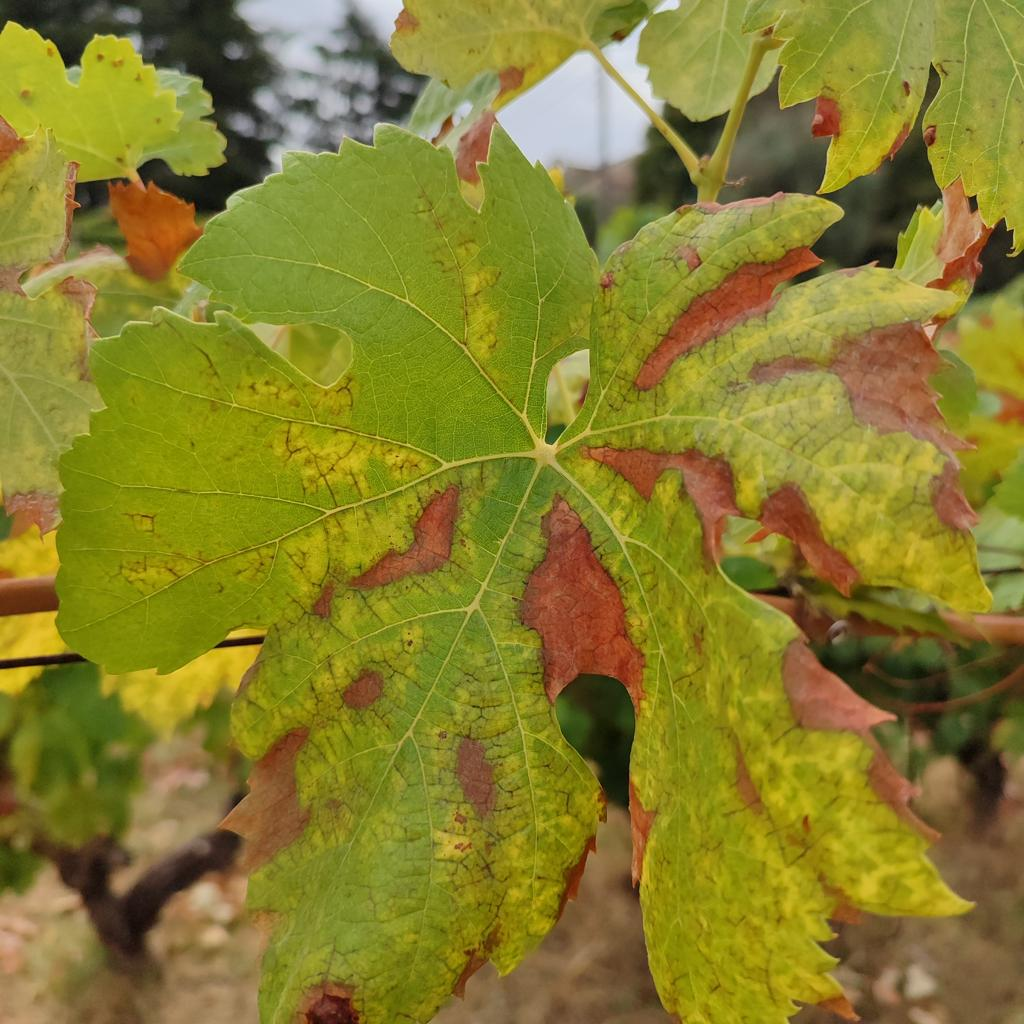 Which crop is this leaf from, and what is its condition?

grapevine, esca complex
